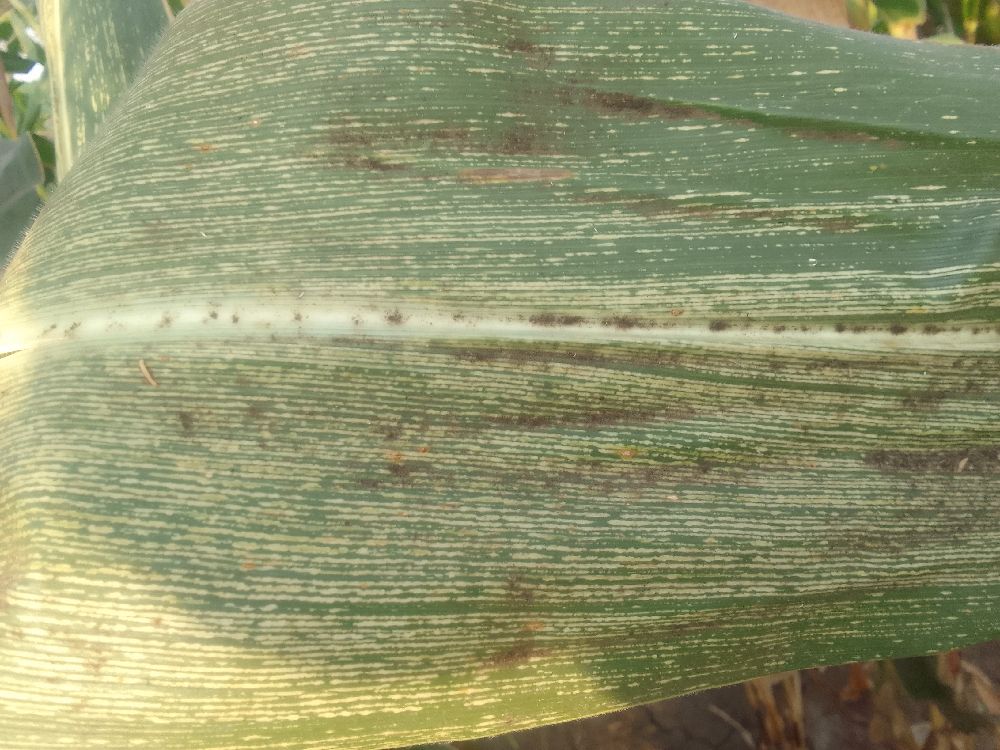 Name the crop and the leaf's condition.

maize, maize streak virus
